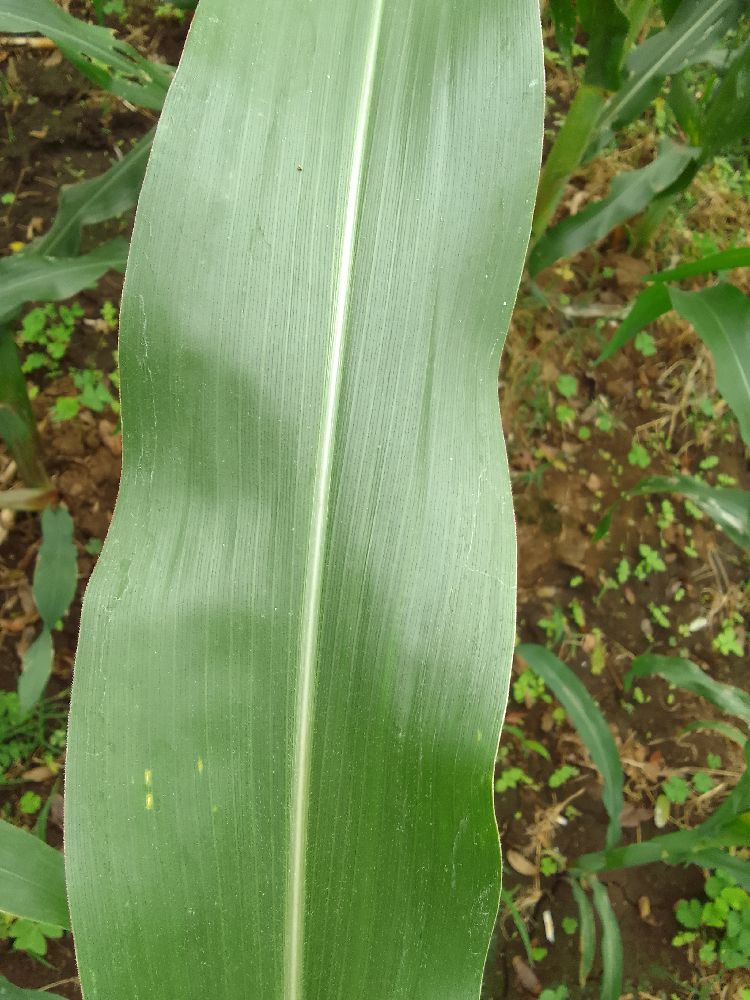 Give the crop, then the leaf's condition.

maize, healthy
